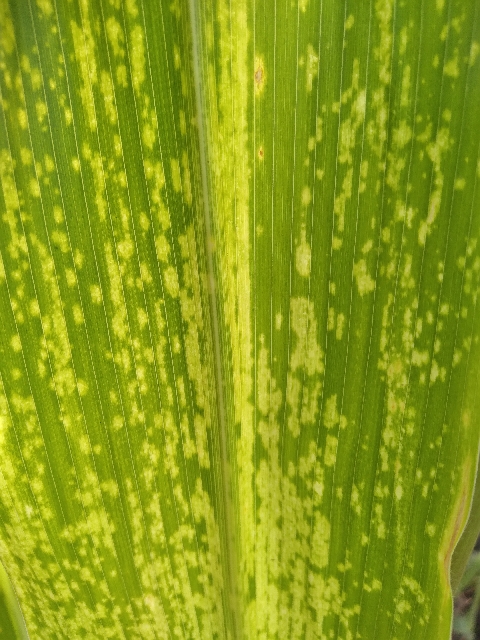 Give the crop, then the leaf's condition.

maize, maize lethal necrosis
